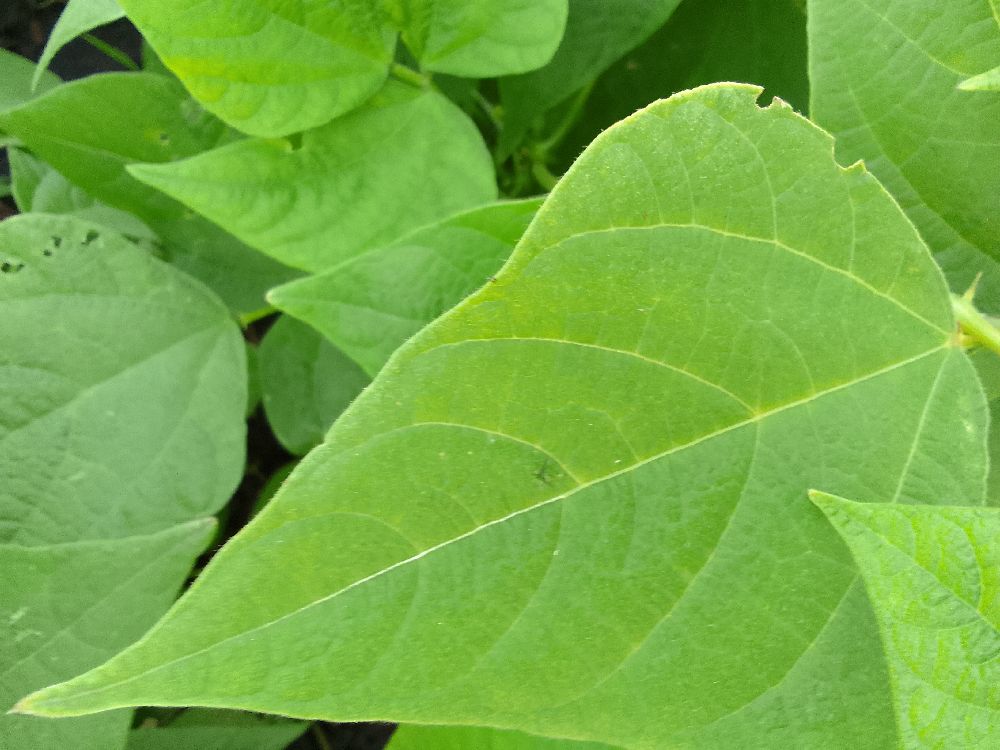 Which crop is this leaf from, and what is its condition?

common bean, healthy
